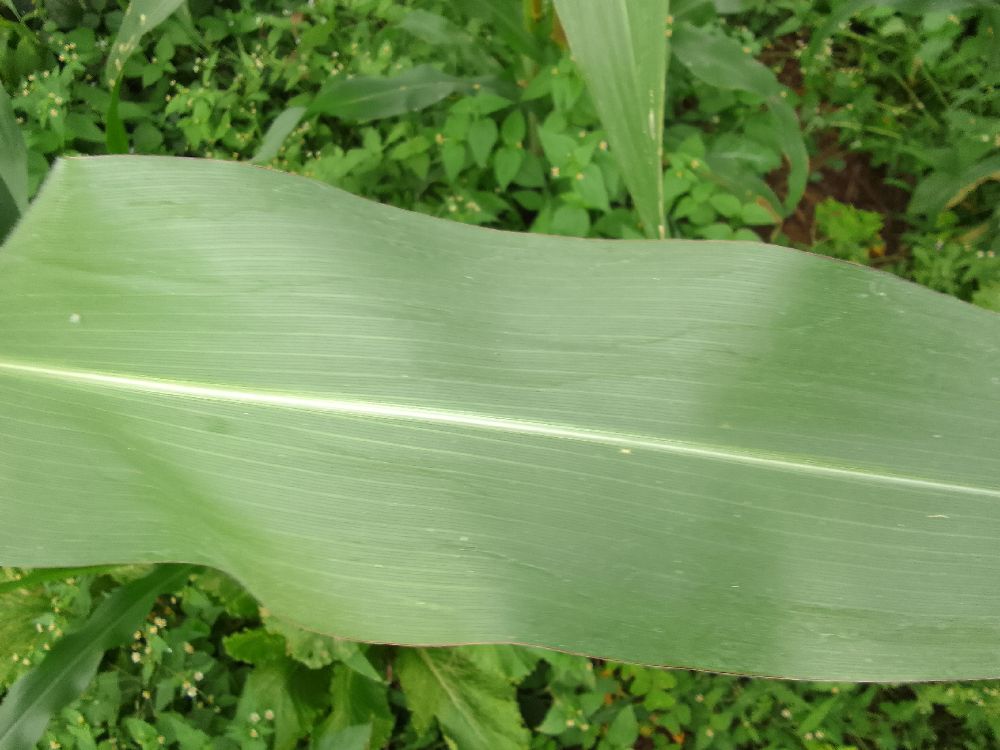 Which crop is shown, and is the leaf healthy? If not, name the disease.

maize, healthy
